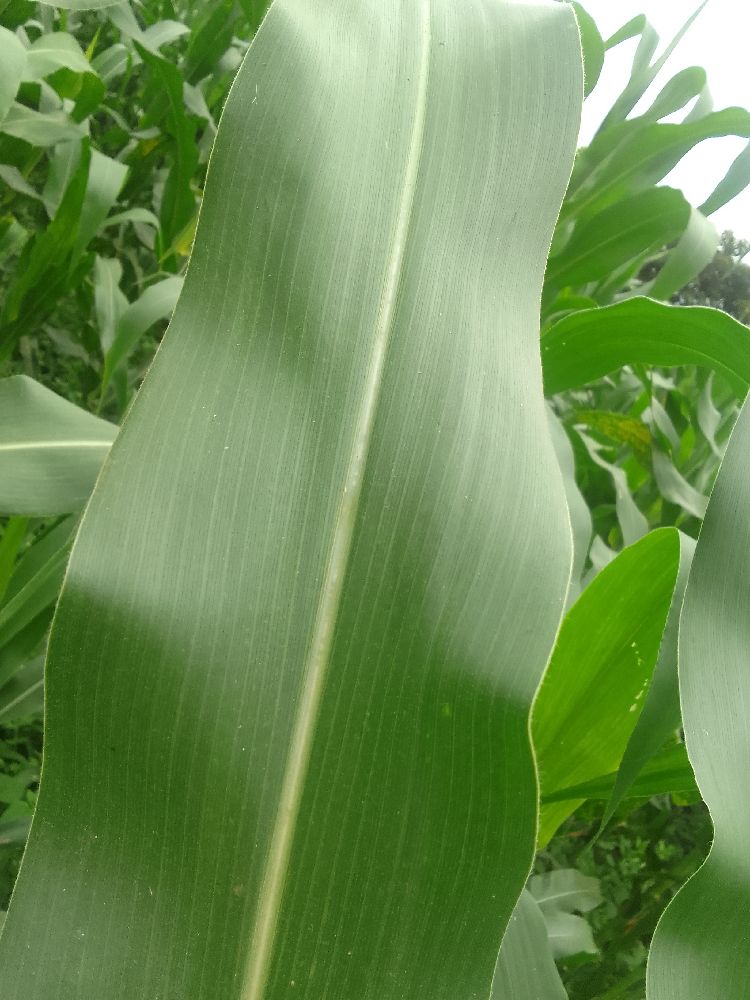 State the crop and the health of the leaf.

maize, healthy
